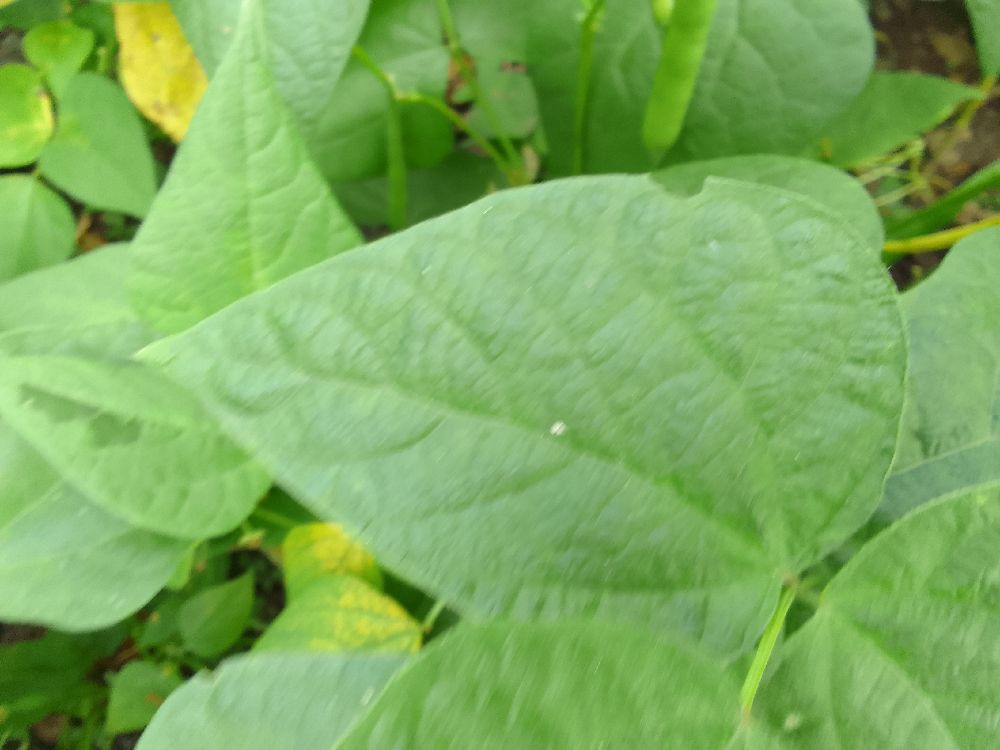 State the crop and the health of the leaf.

common bean, healthy
